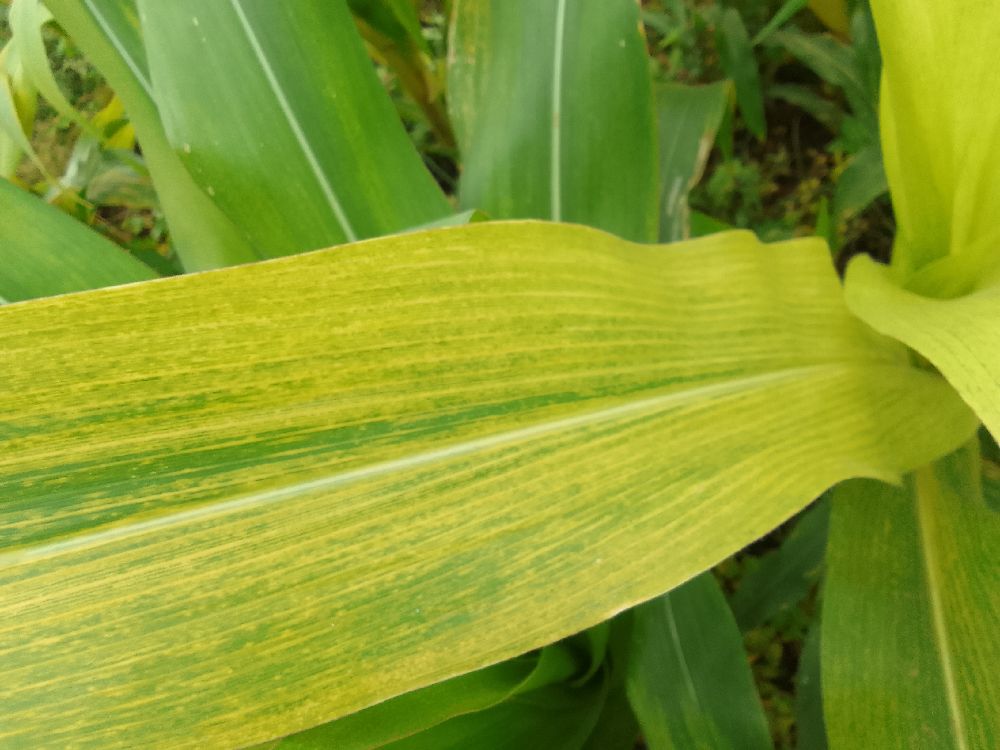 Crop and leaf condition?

maize, maize lethal necrosis
